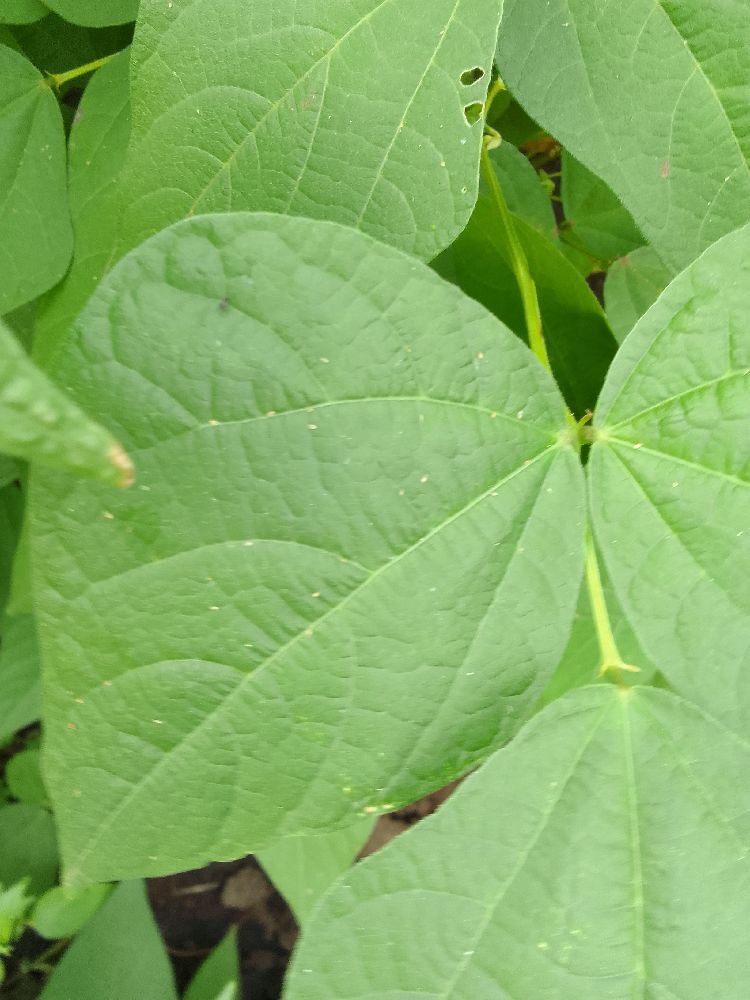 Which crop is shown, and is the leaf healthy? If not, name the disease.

common bean, healthy
